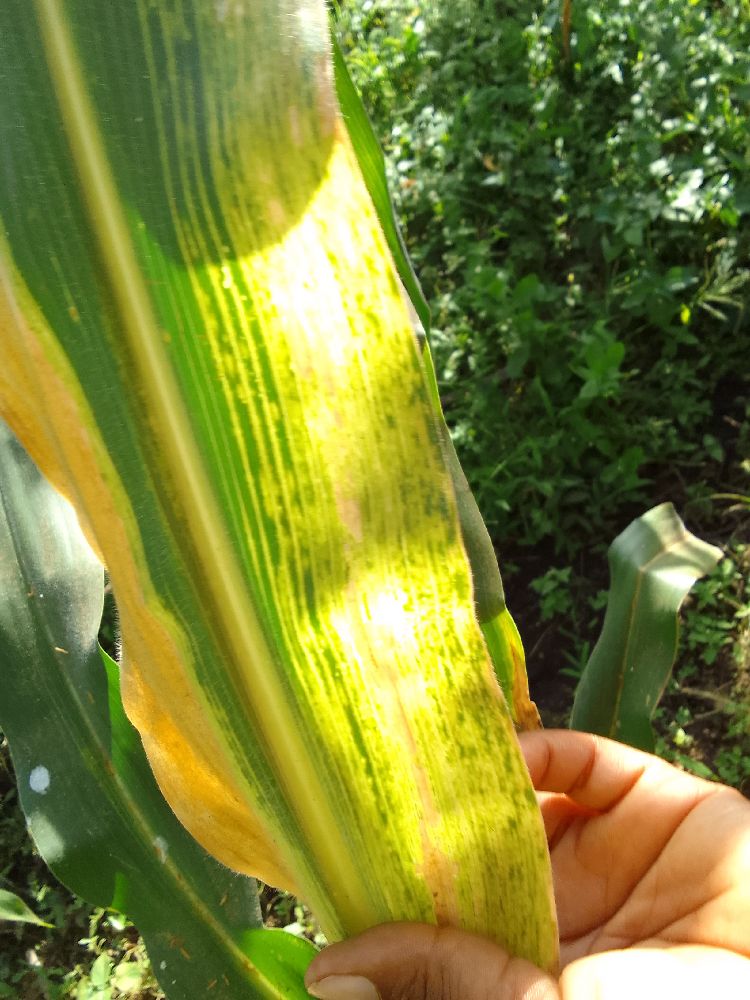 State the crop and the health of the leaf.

maize, maize lethal necrosis
